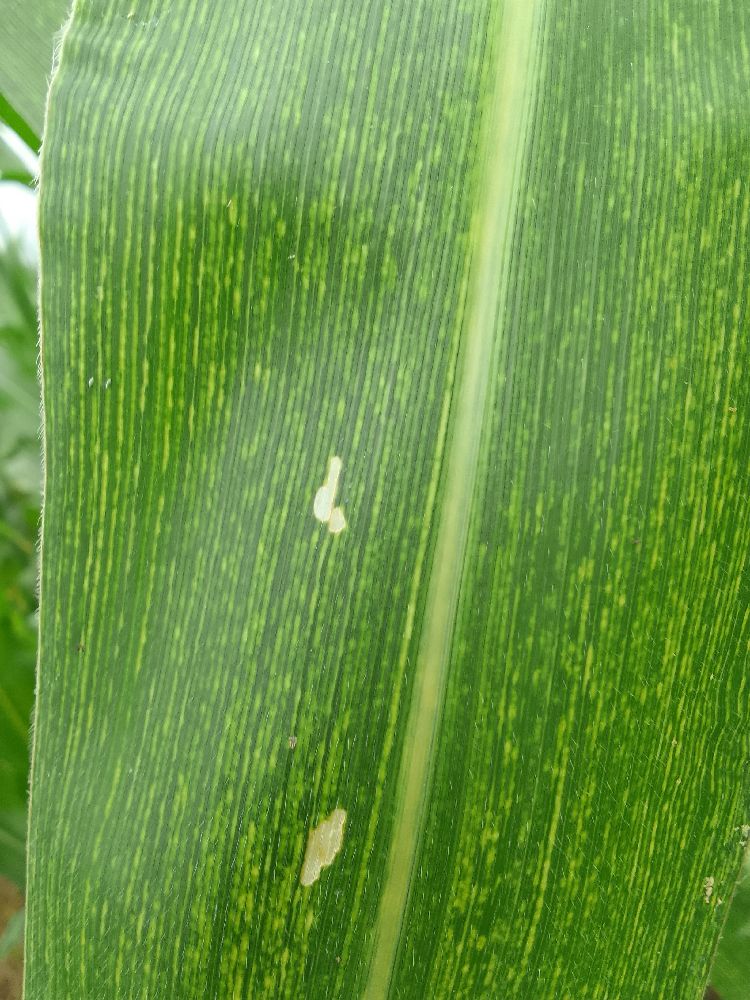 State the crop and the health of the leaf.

maize, maize streak virus
